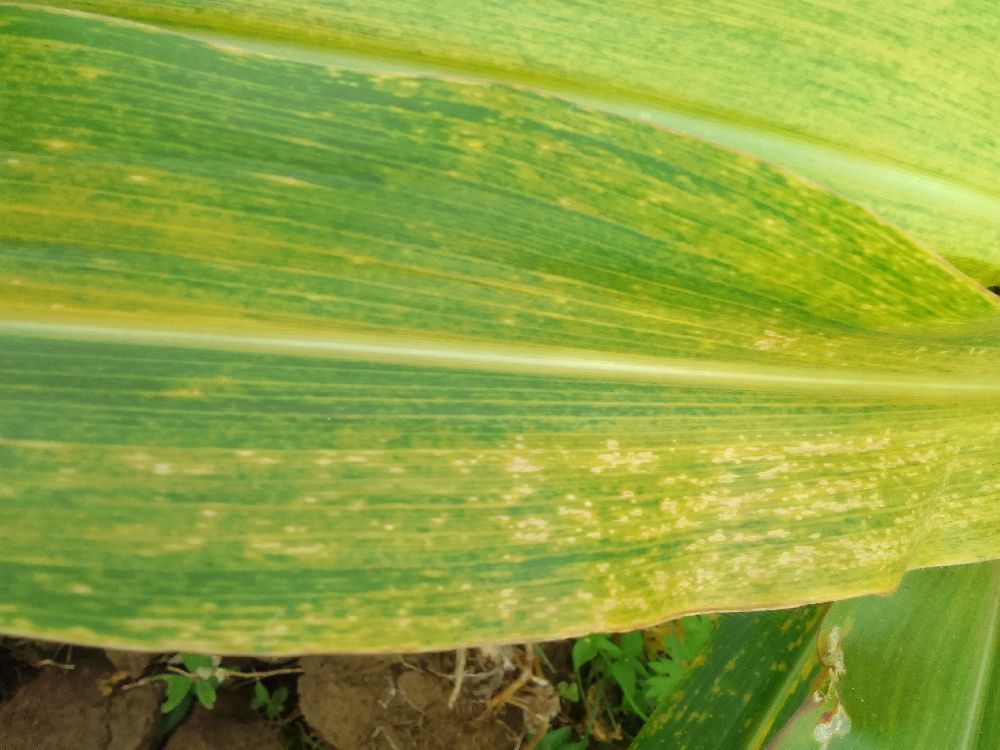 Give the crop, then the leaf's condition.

maize, maize lethal necrosis
